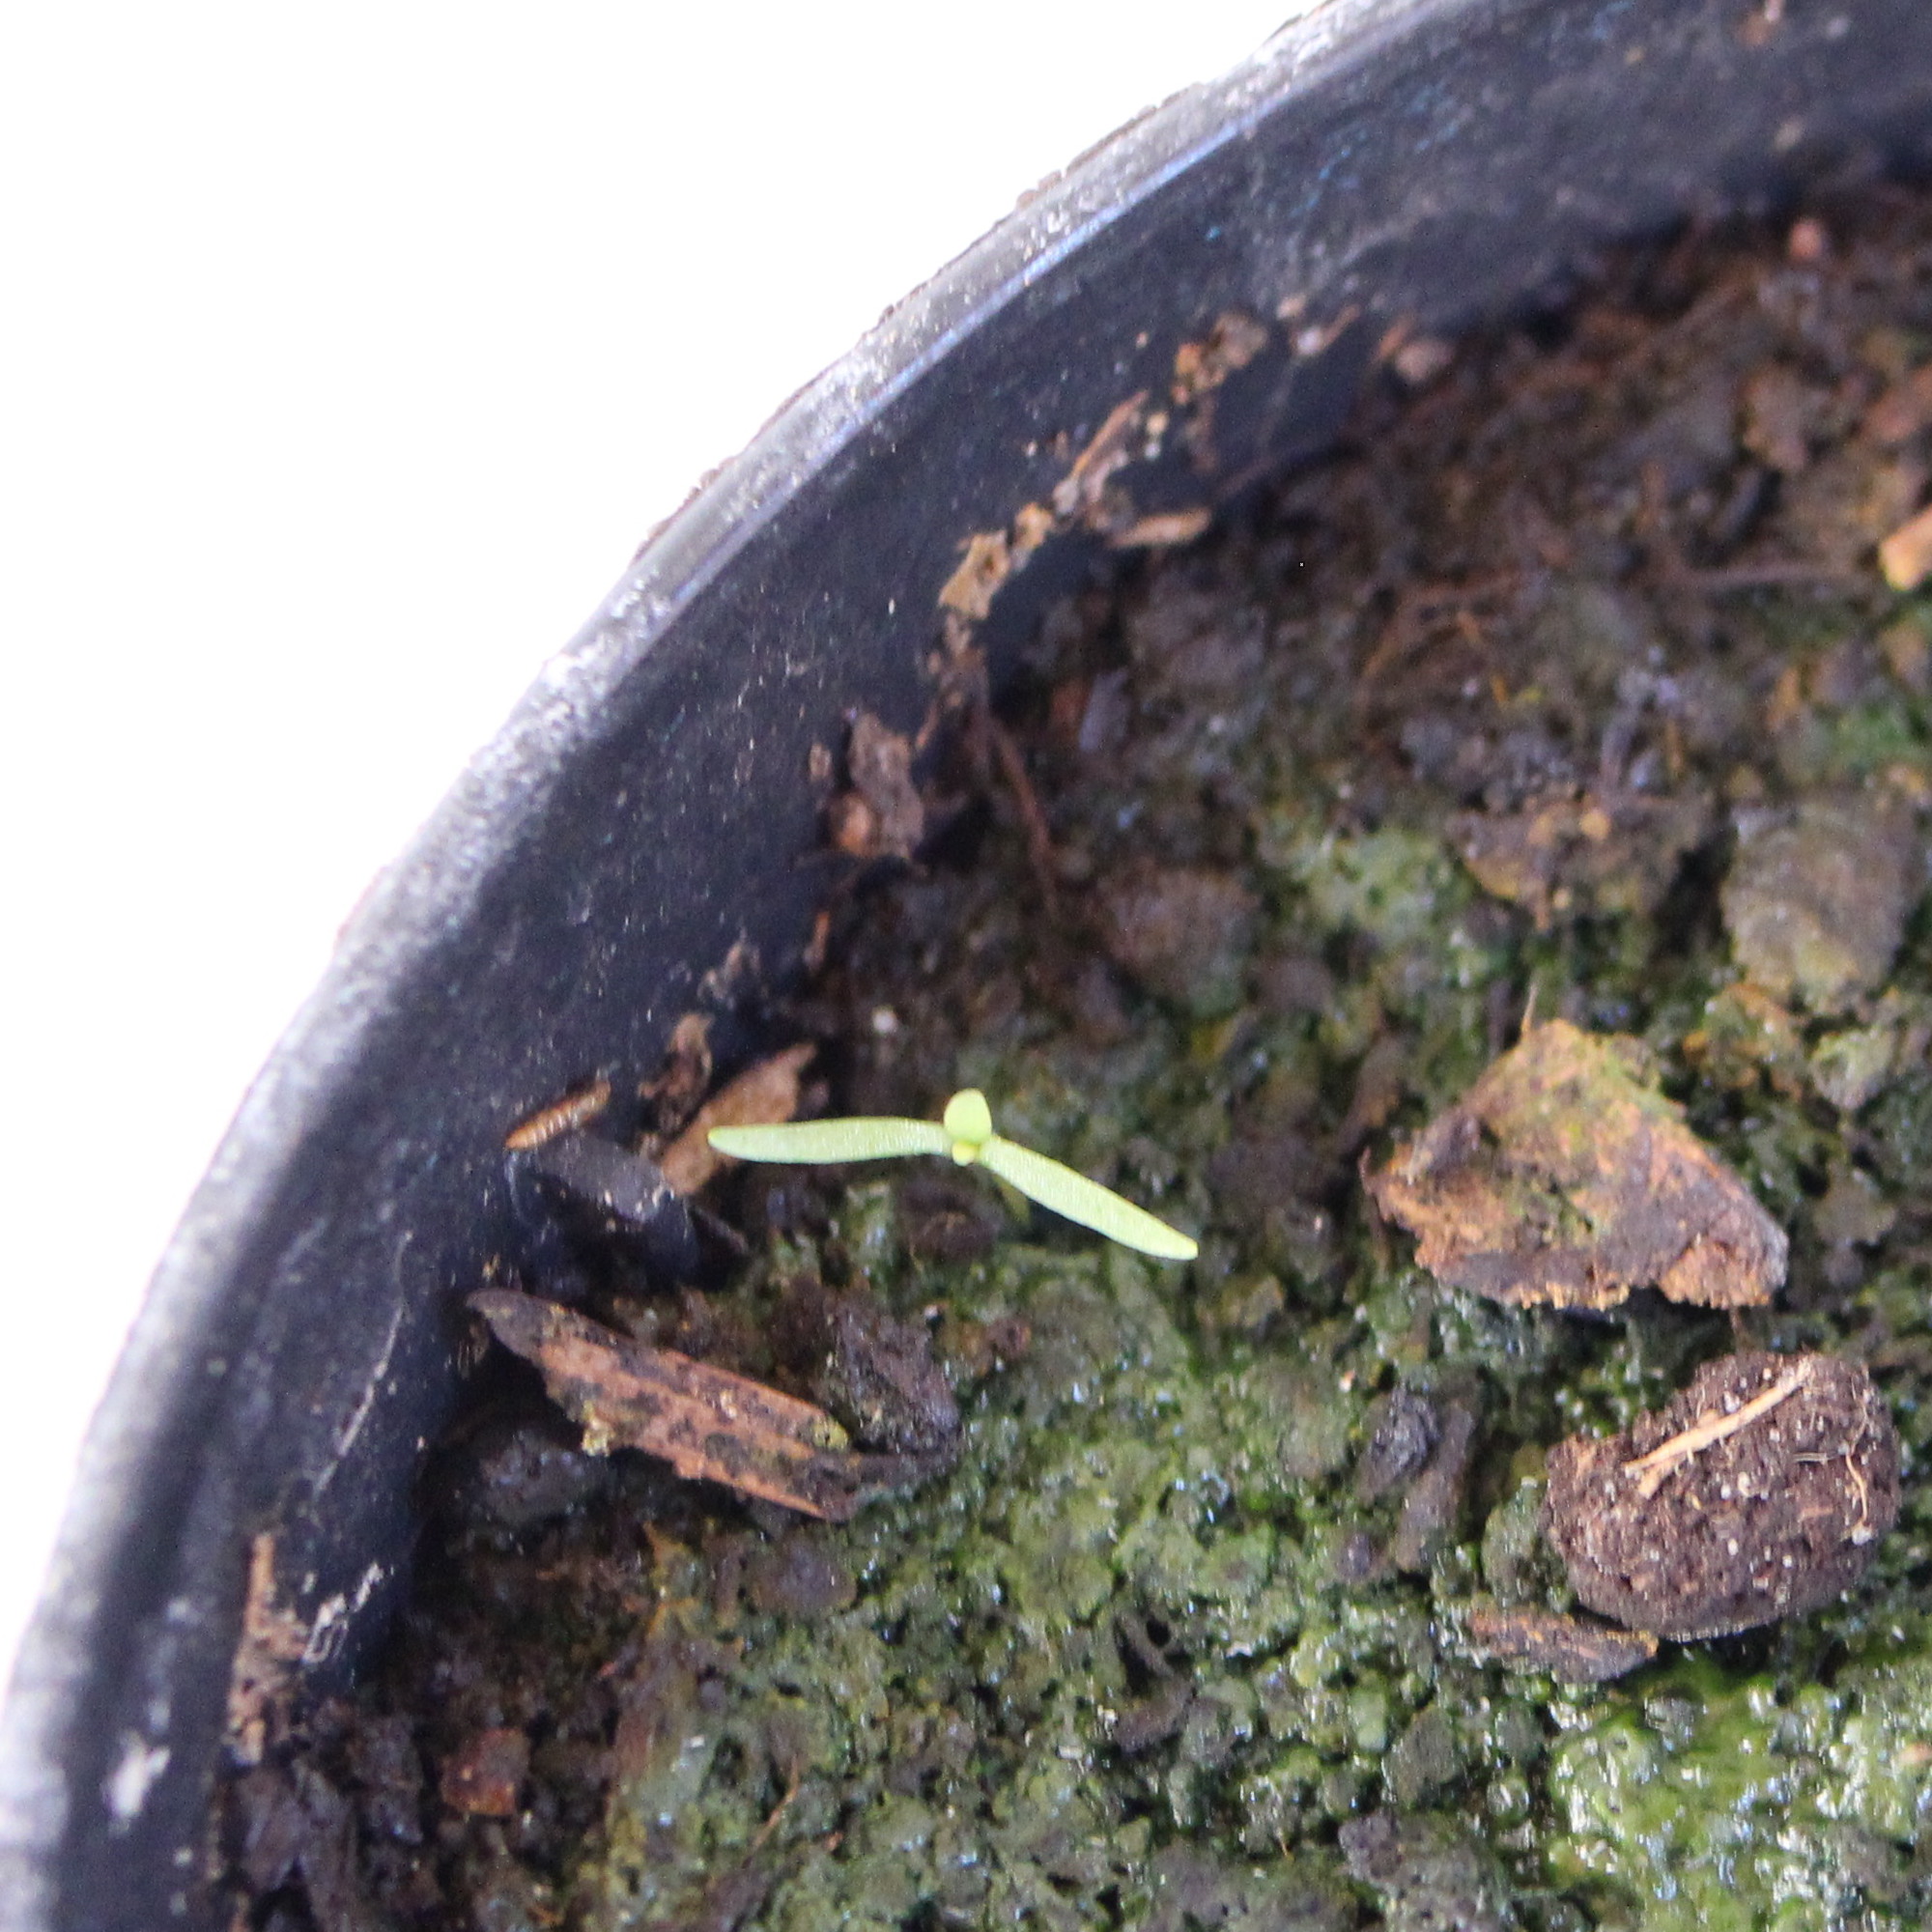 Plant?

Papaver rhoeas
